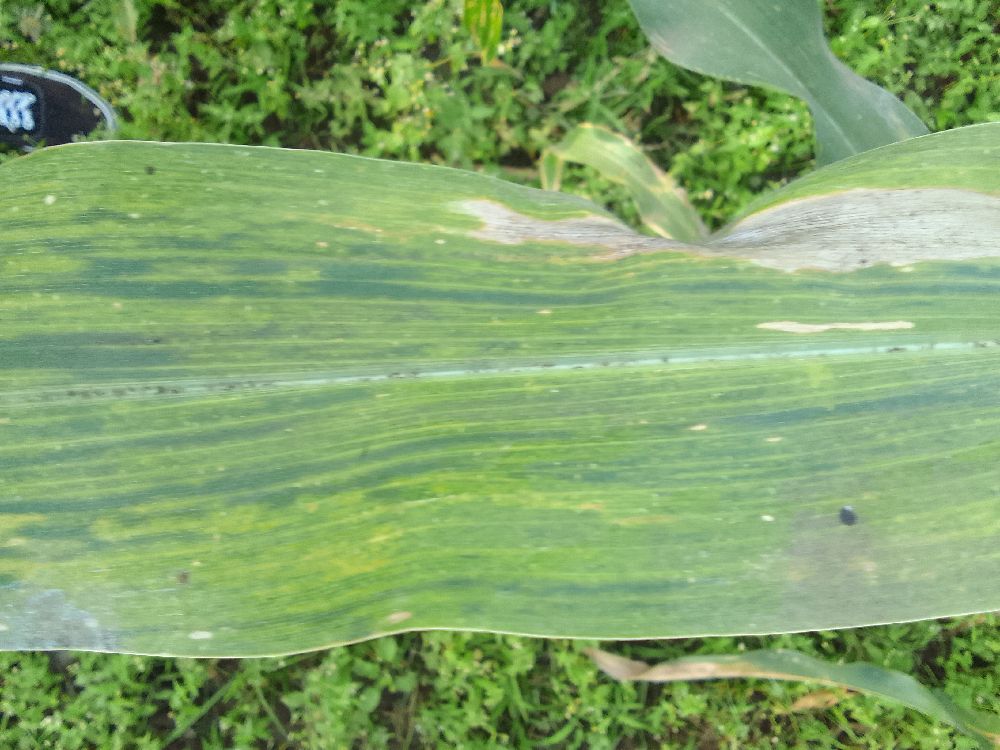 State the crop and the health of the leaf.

maize, maize lethal necrosis
